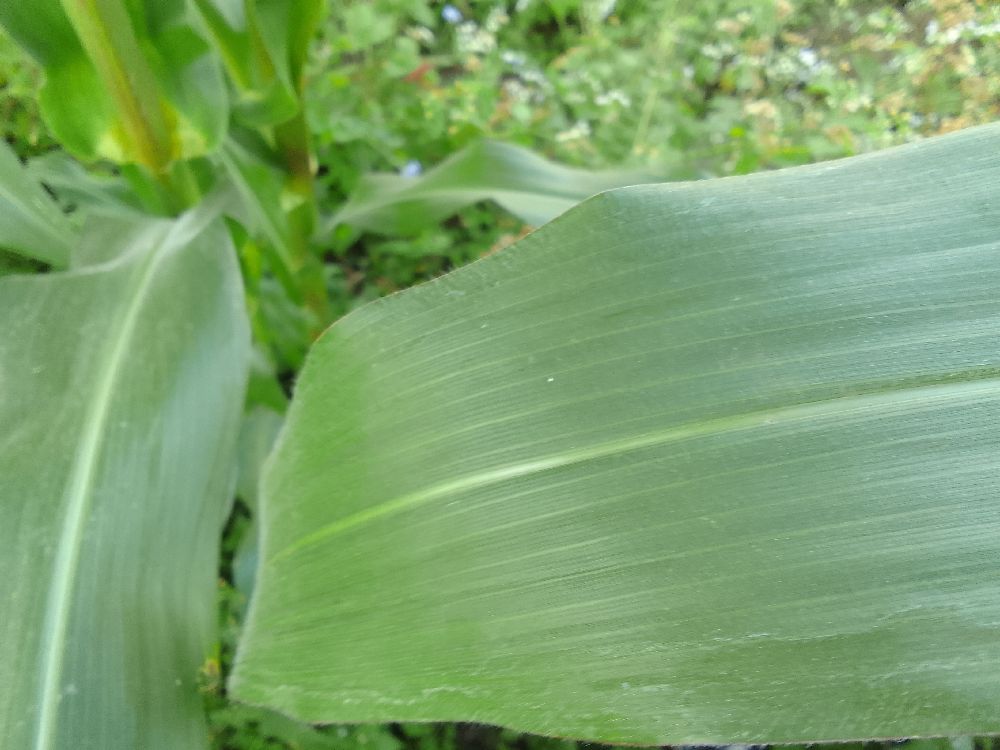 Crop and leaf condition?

maize, healthy
